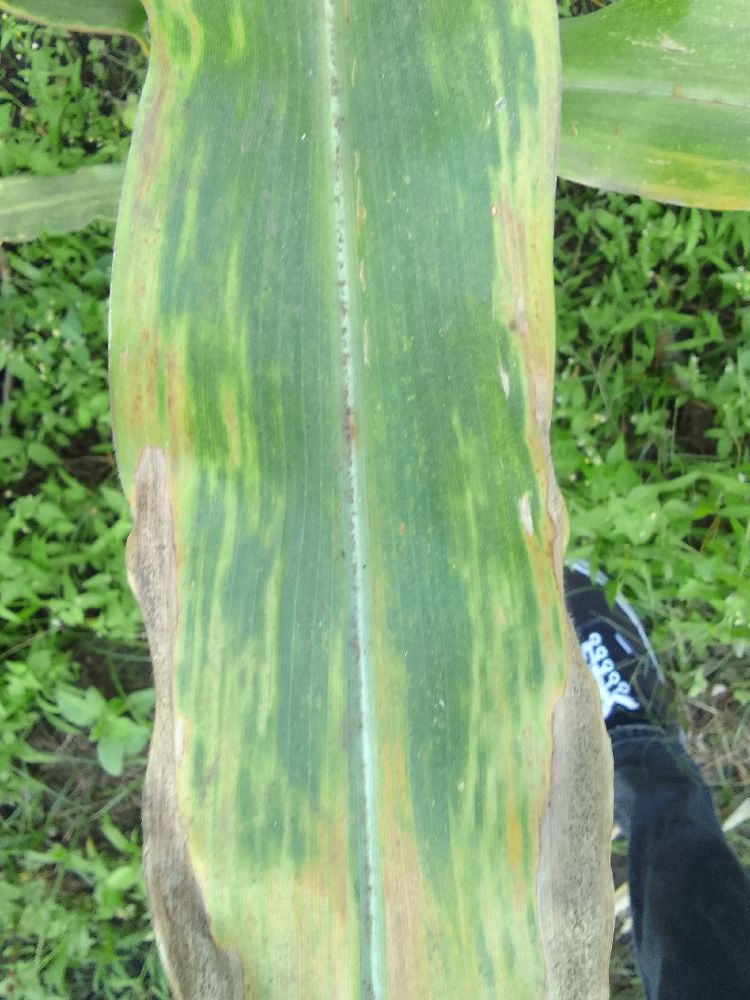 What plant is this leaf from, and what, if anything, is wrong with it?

maize, maize lethal necrosis
